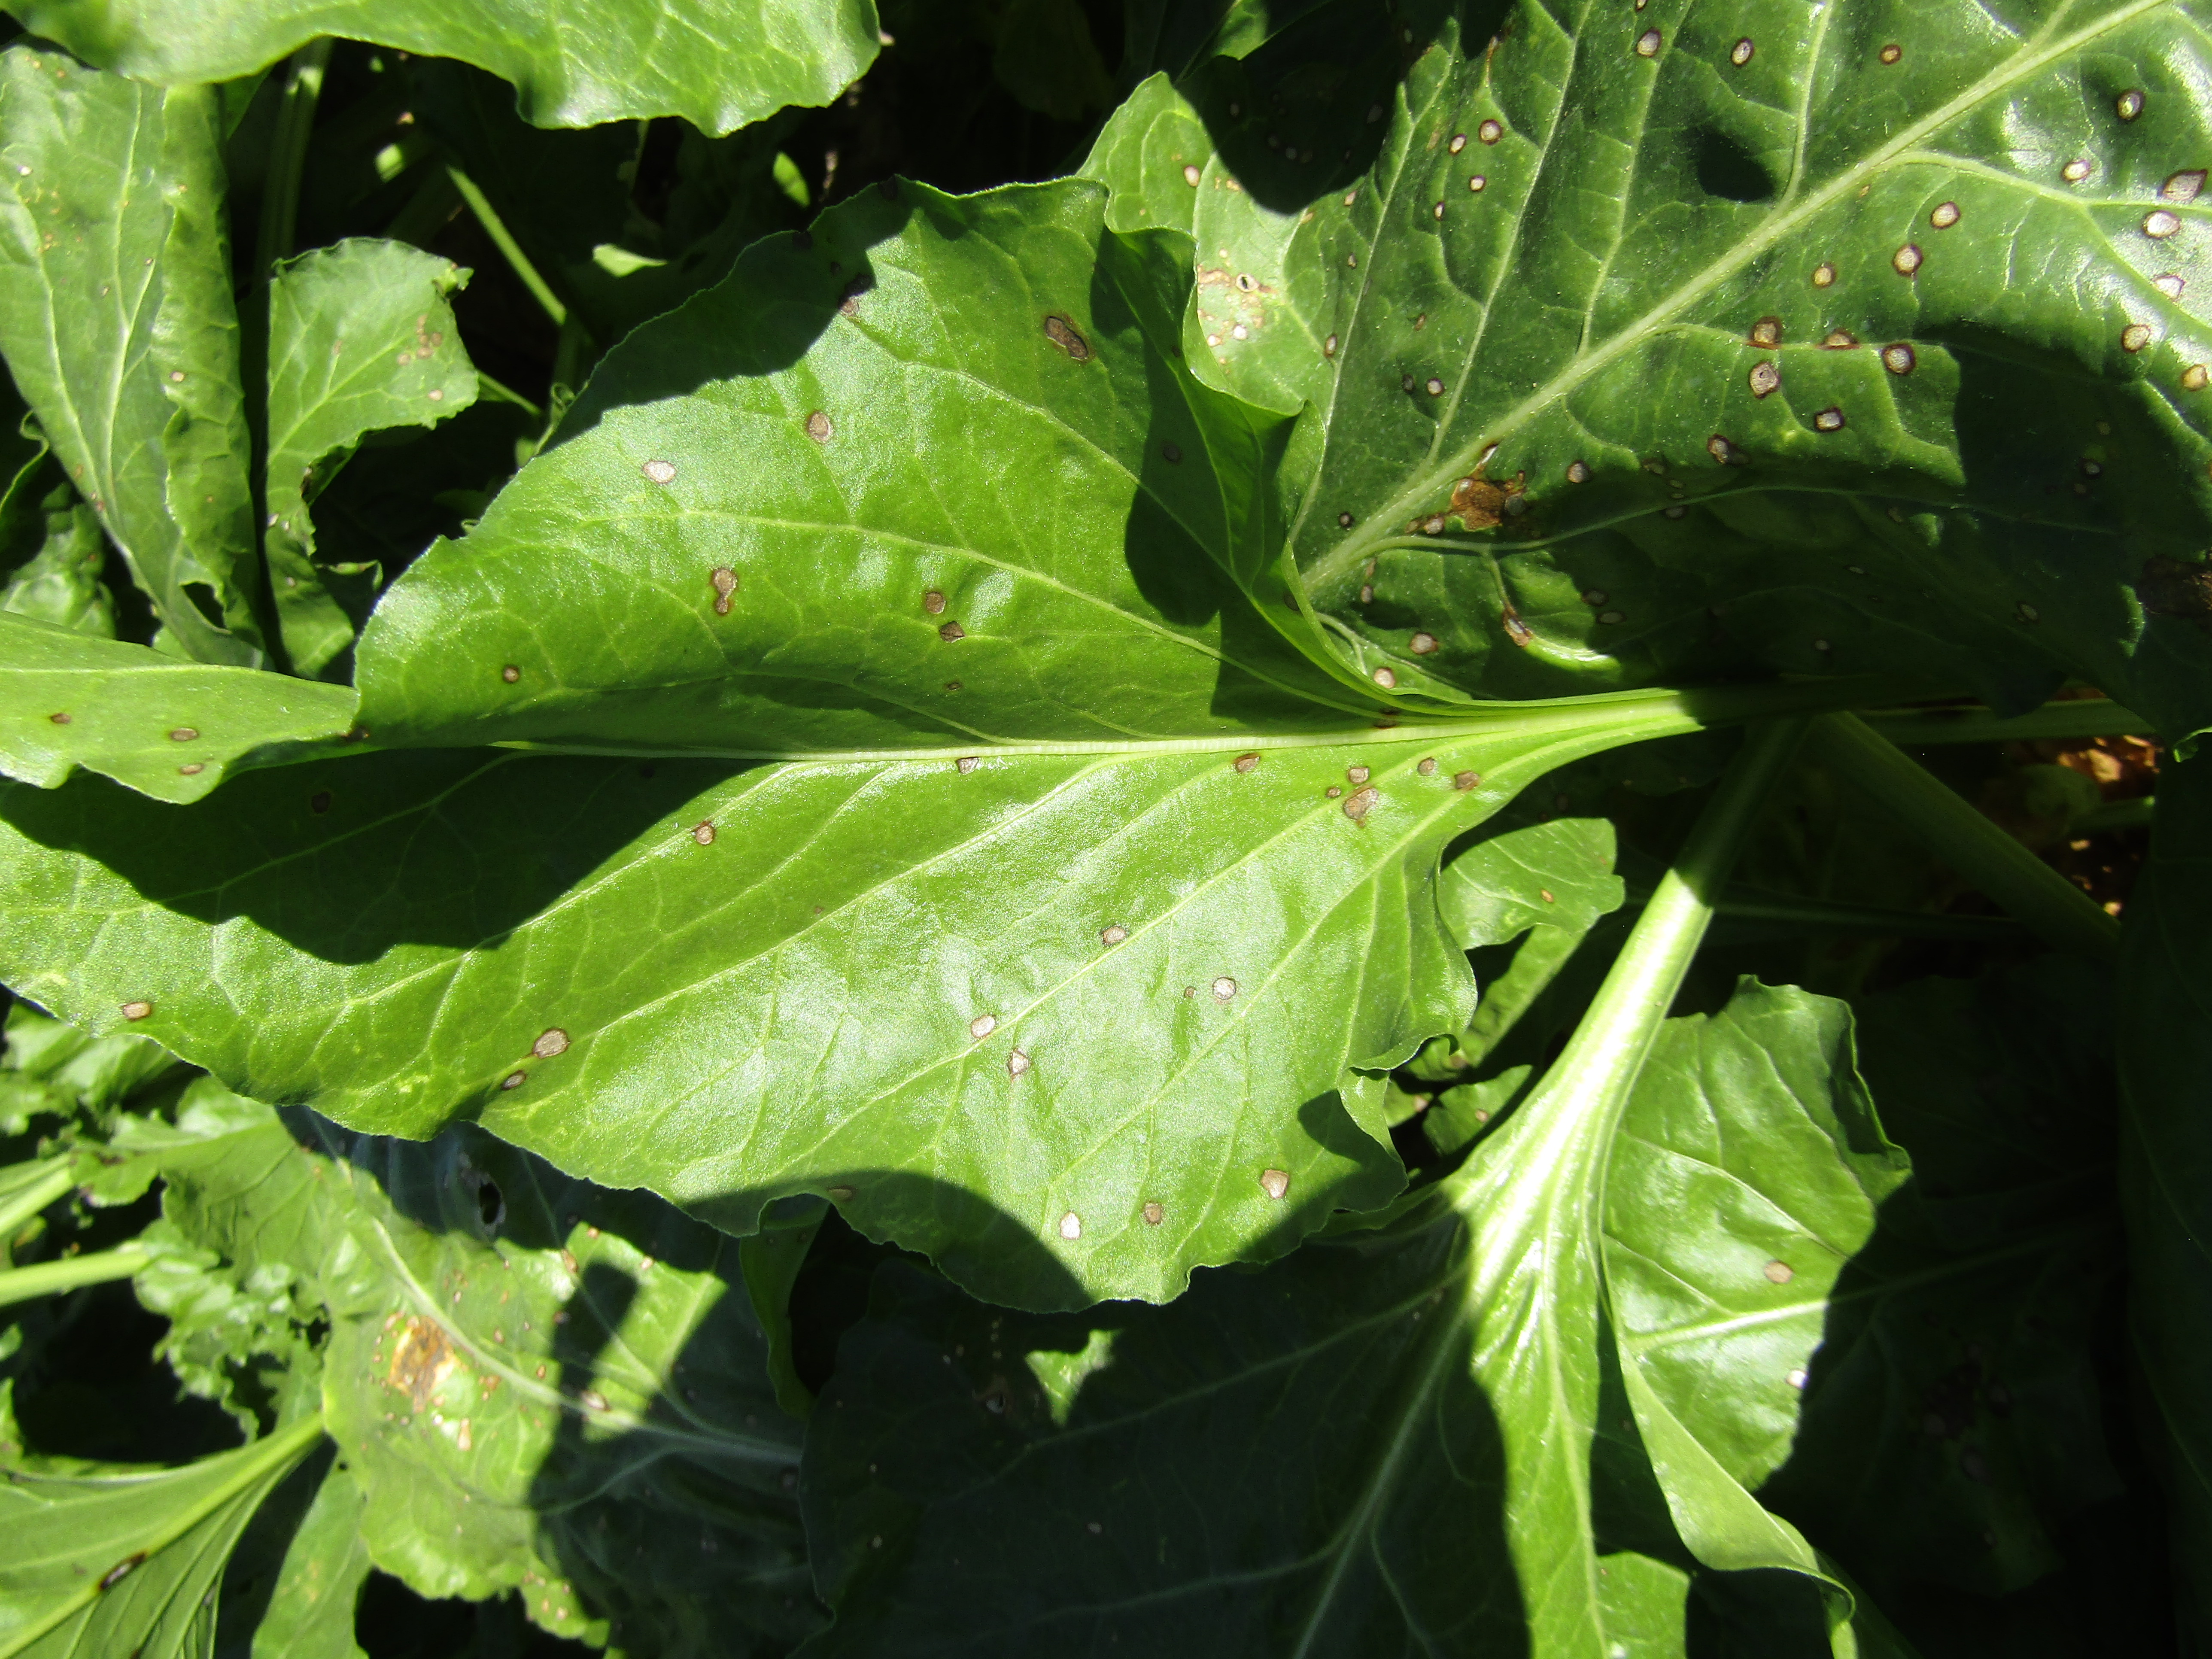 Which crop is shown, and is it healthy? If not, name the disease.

beet, cercospora
